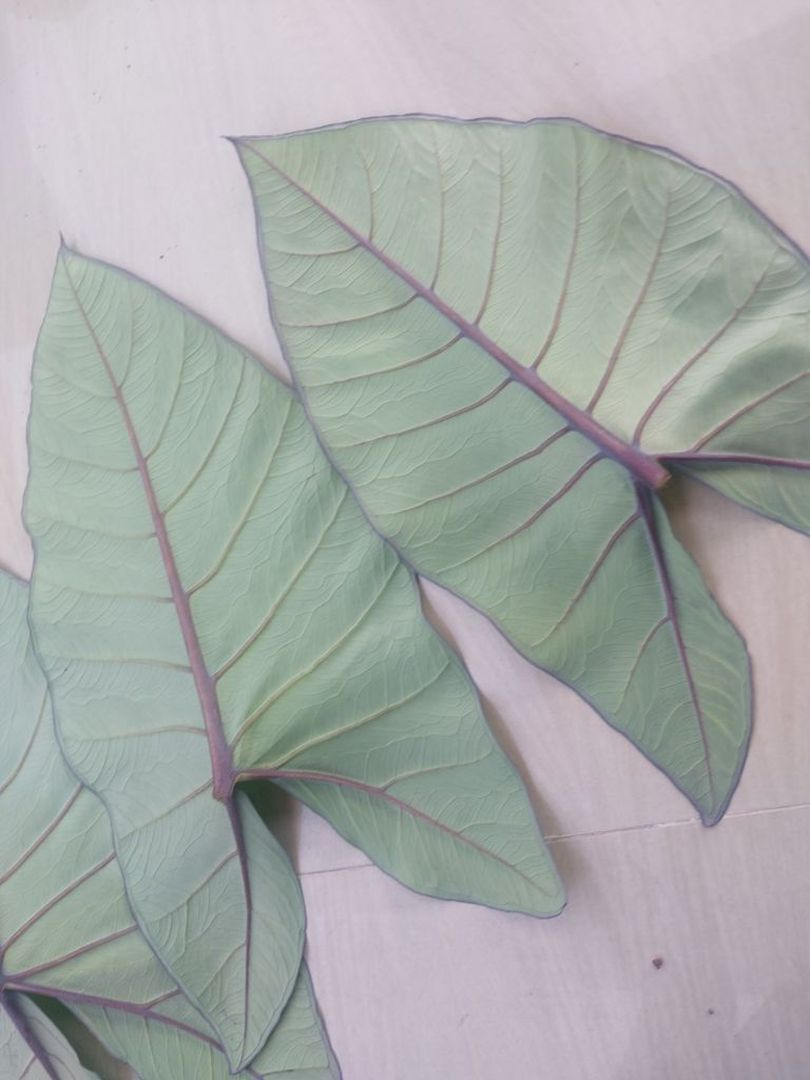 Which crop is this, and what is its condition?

taro, healthy
